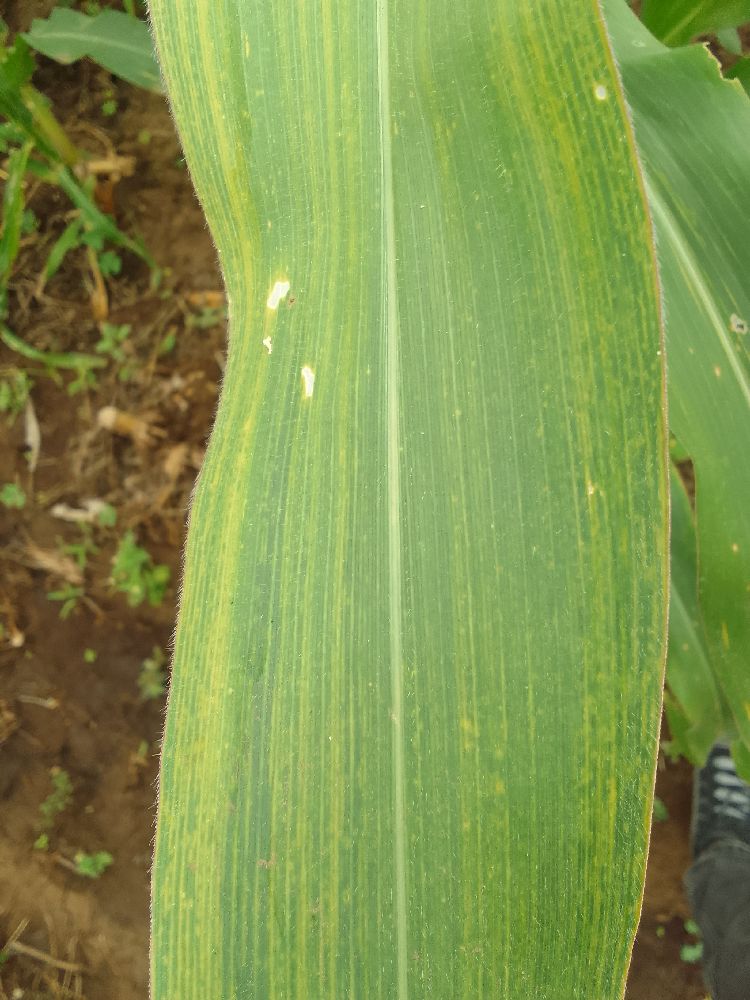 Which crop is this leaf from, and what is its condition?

maize, maize lethal necrosis
